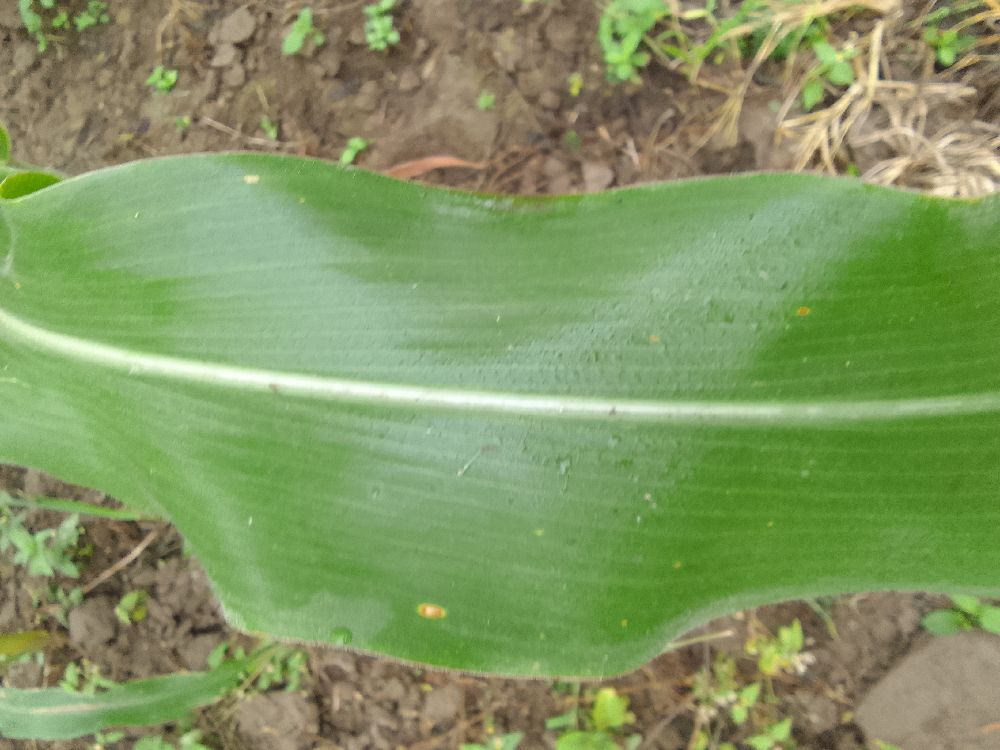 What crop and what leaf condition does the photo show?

maize, healthy
